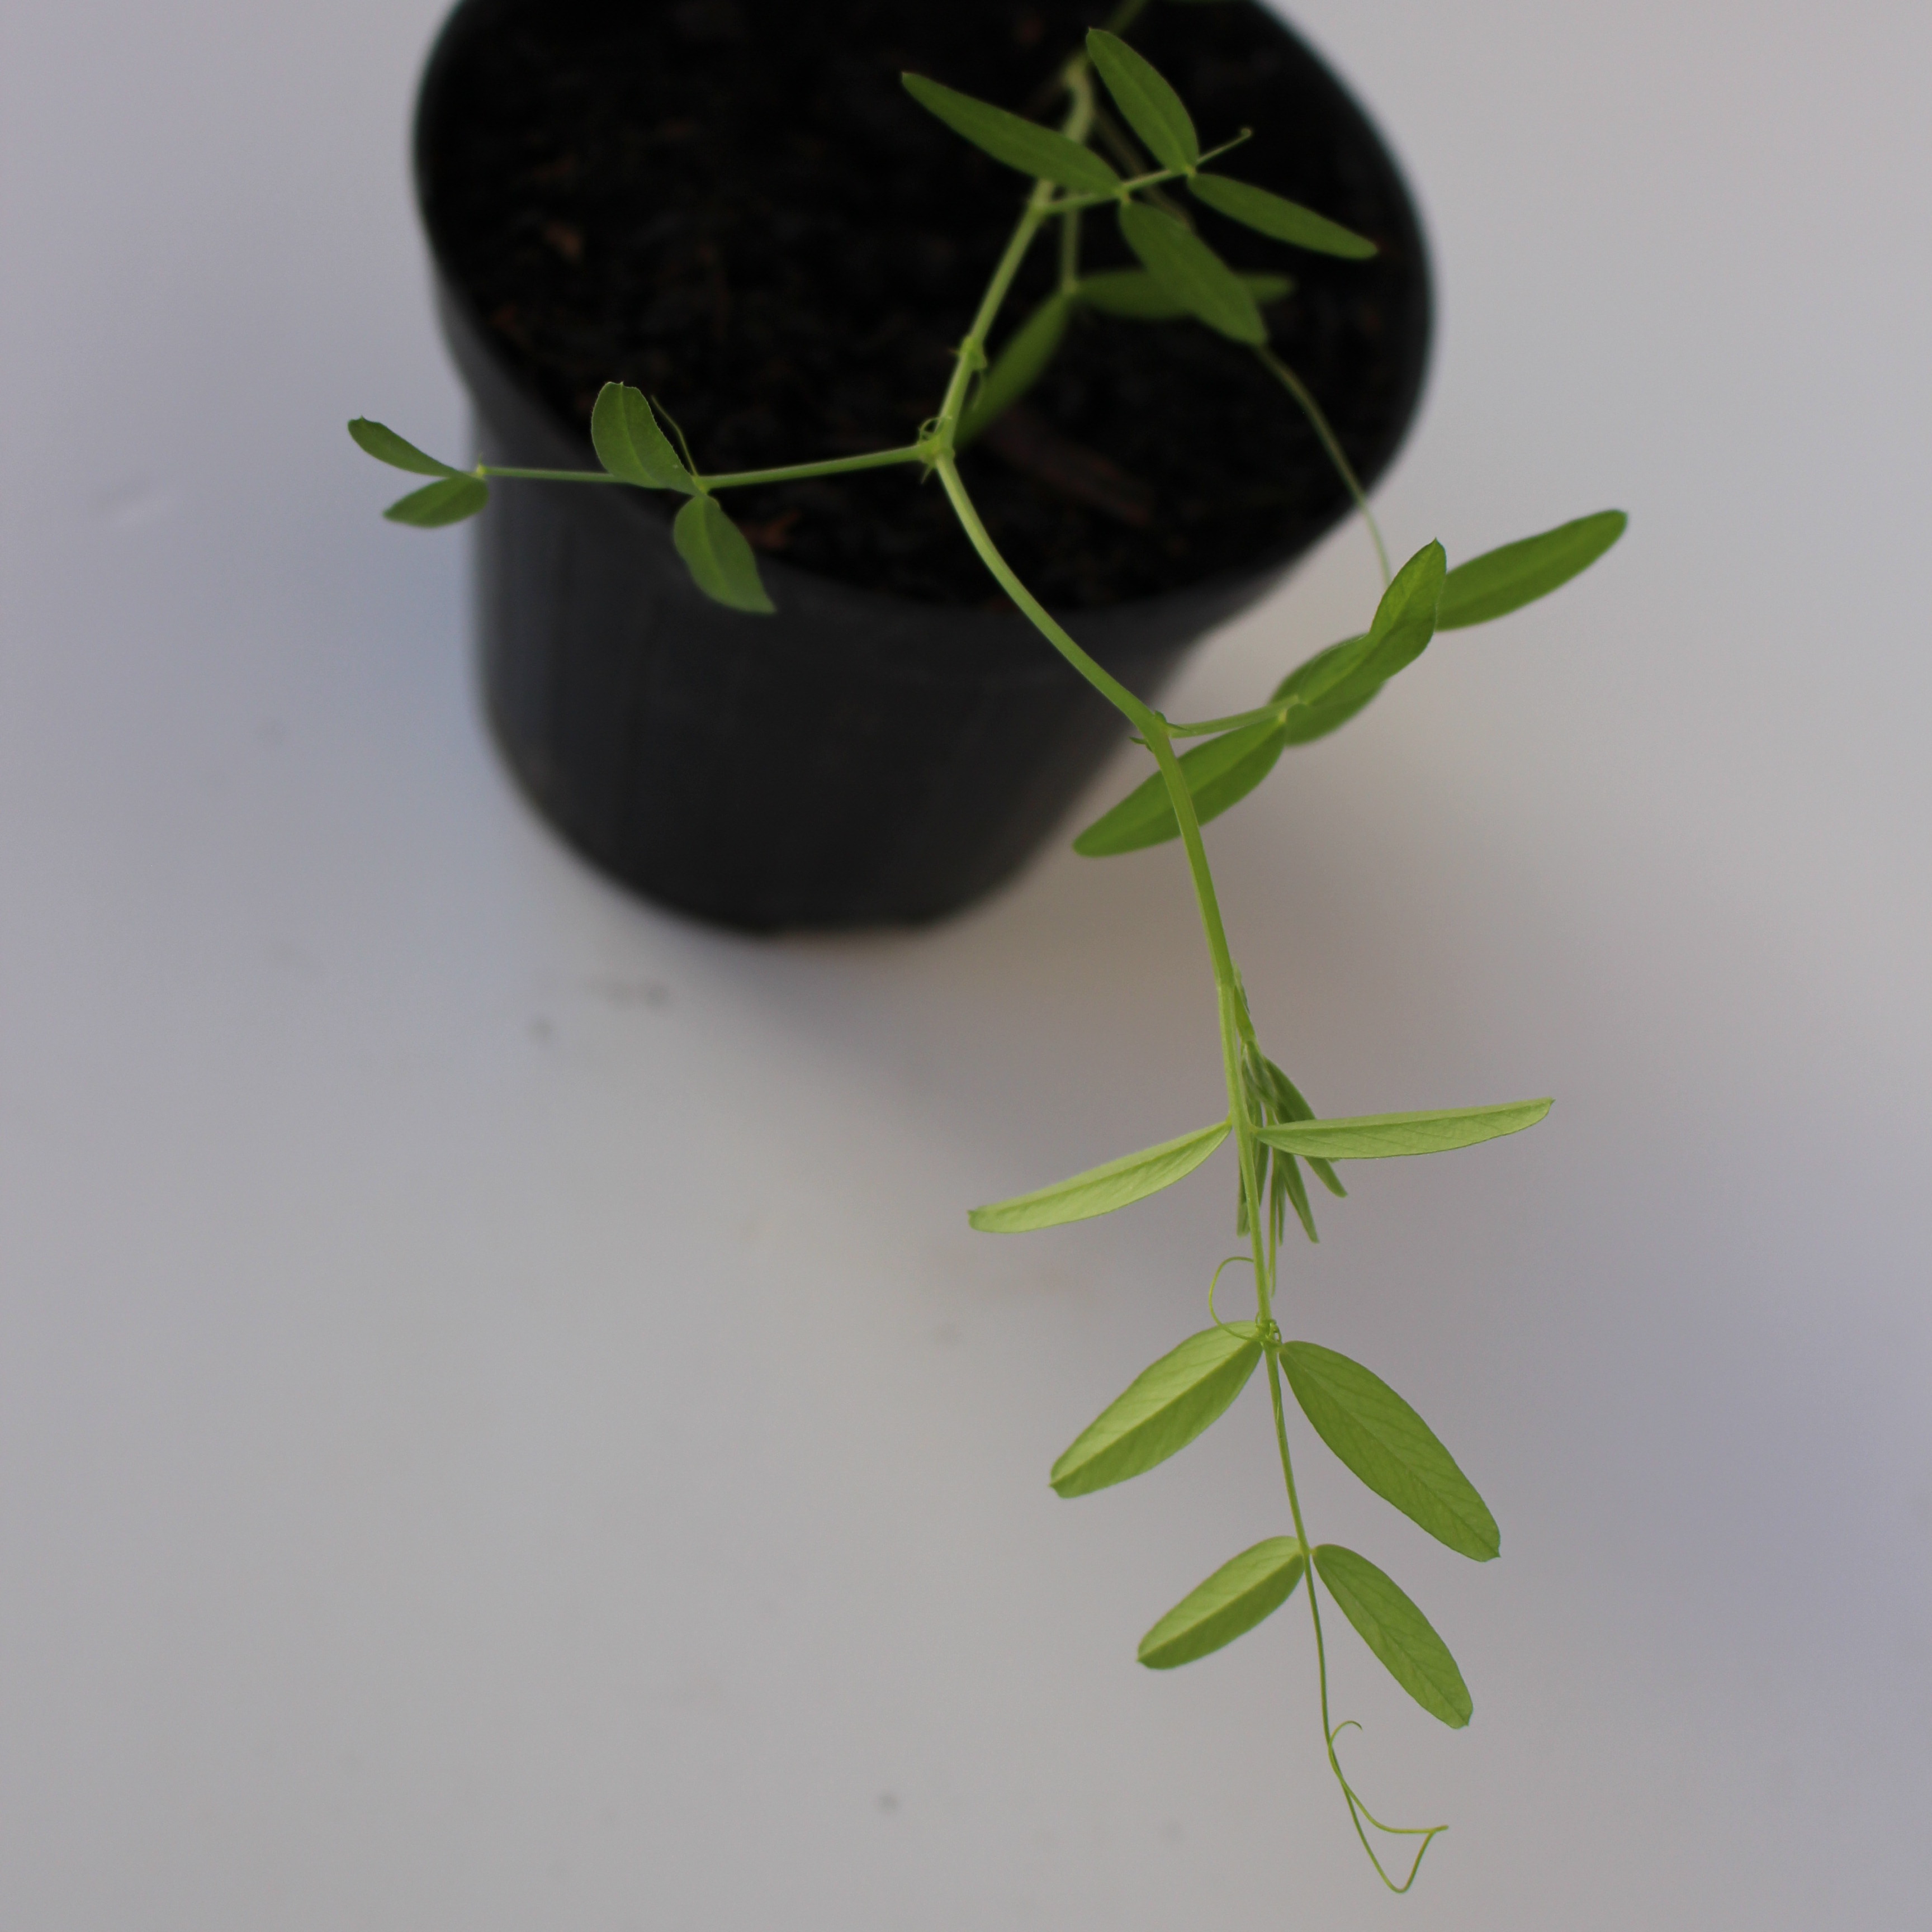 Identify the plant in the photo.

Vicia sativa
